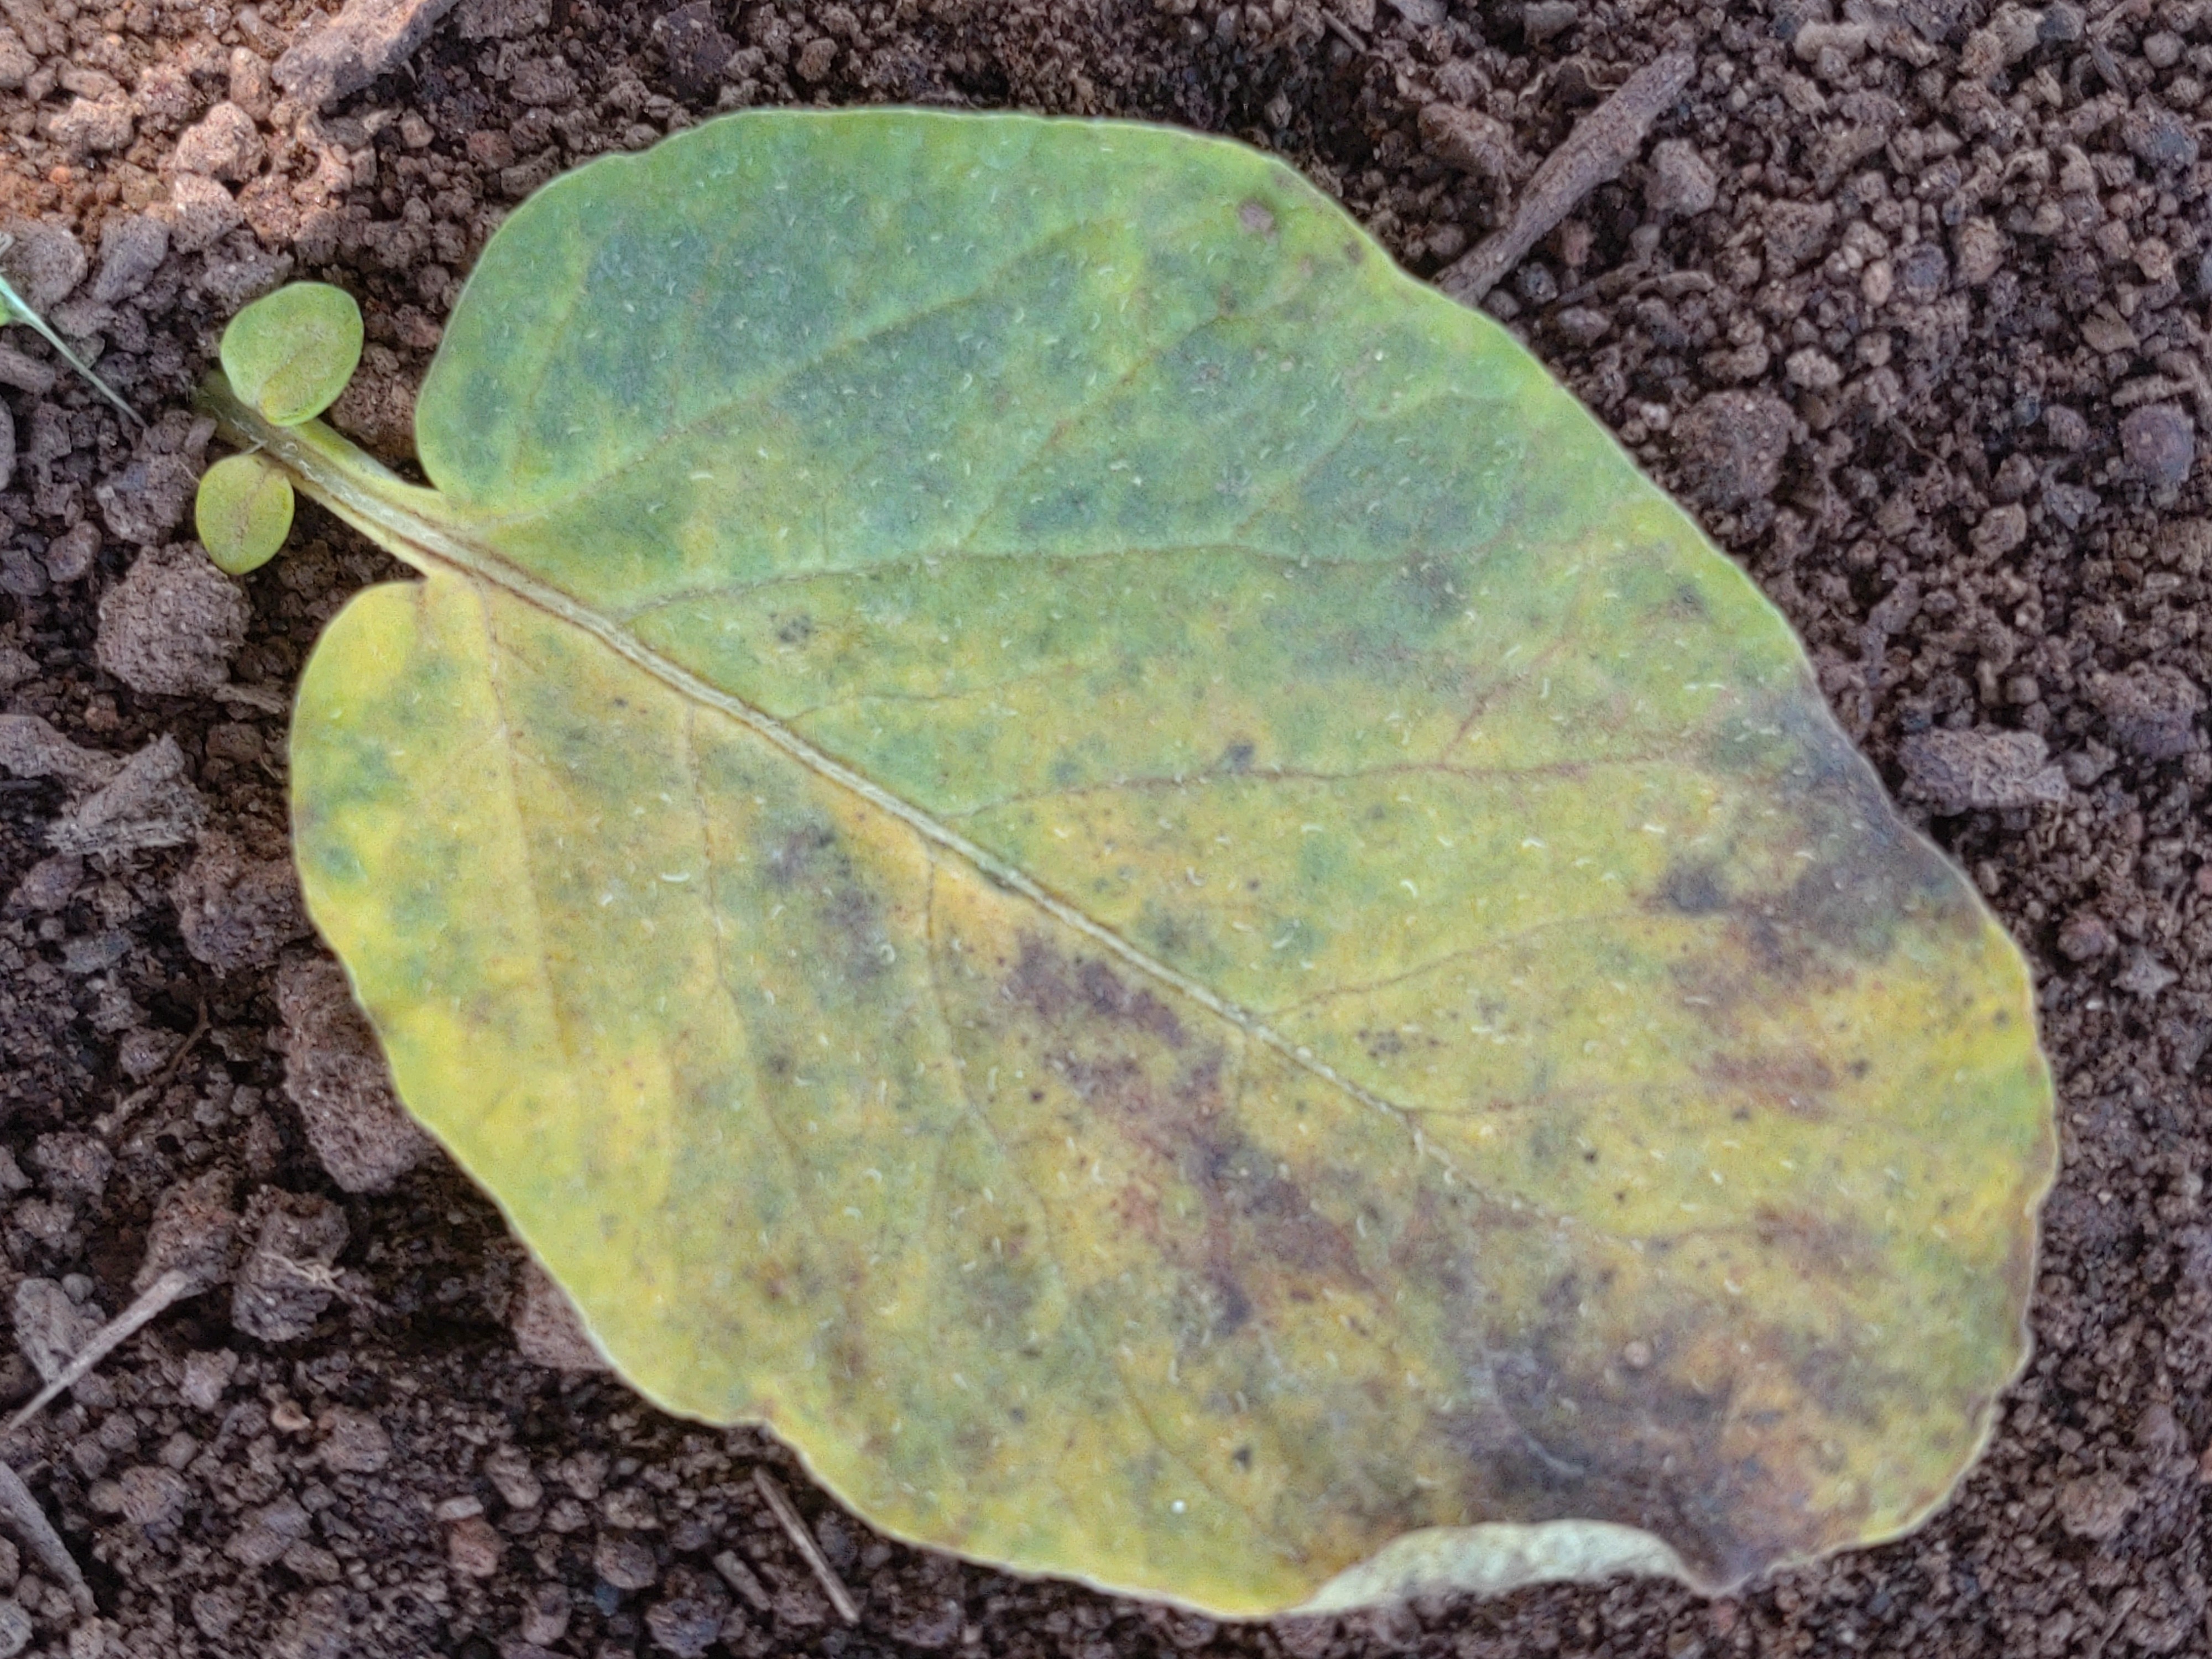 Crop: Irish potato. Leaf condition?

late blight
